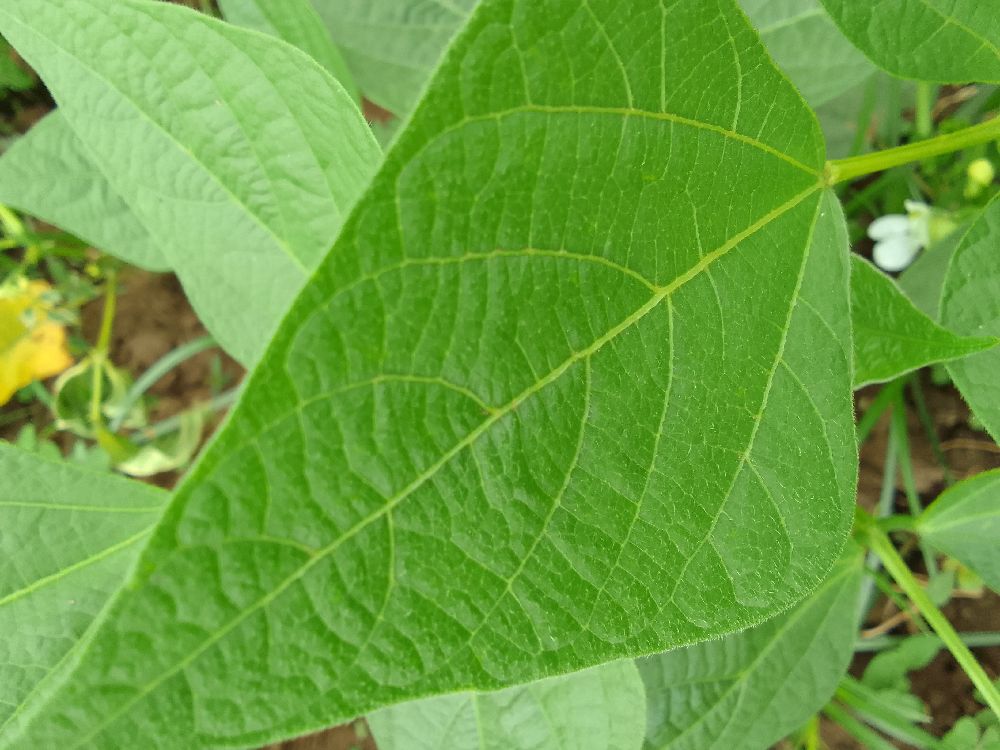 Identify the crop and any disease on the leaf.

common bean, healthy
